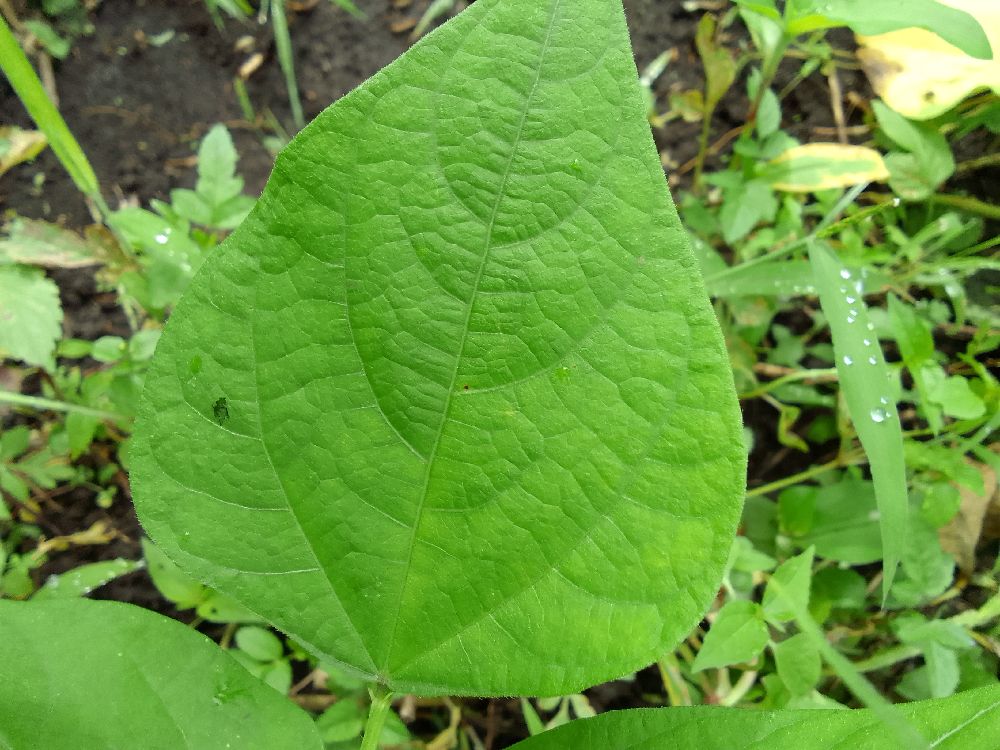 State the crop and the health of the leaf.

common bean, healthy
